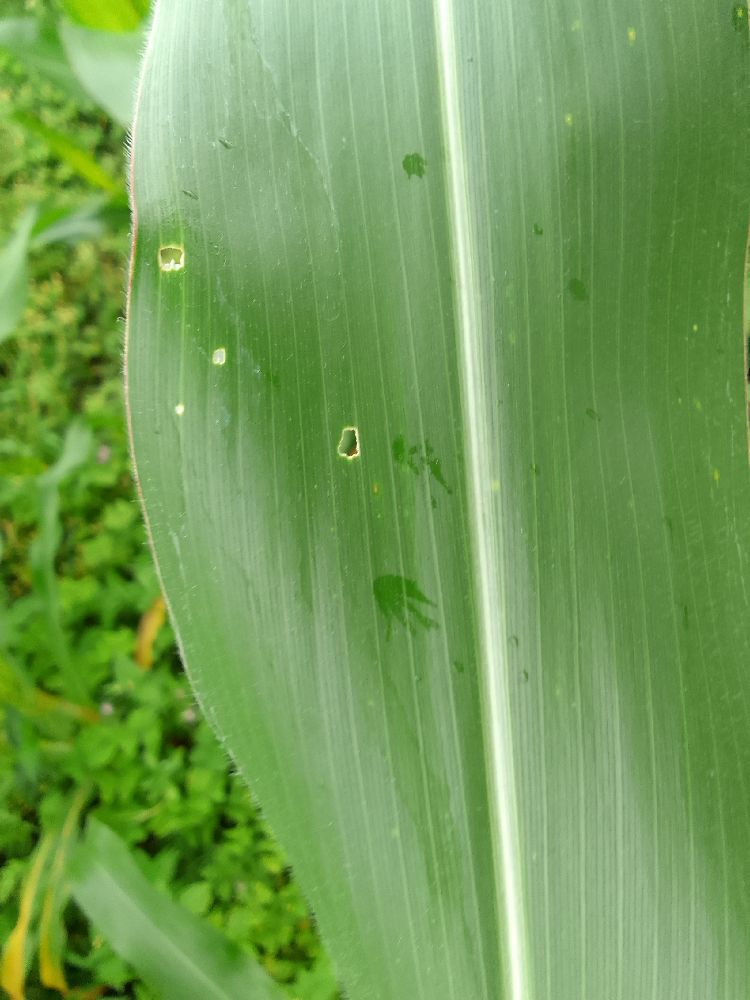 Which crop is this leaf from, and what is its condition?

maize, healthy
